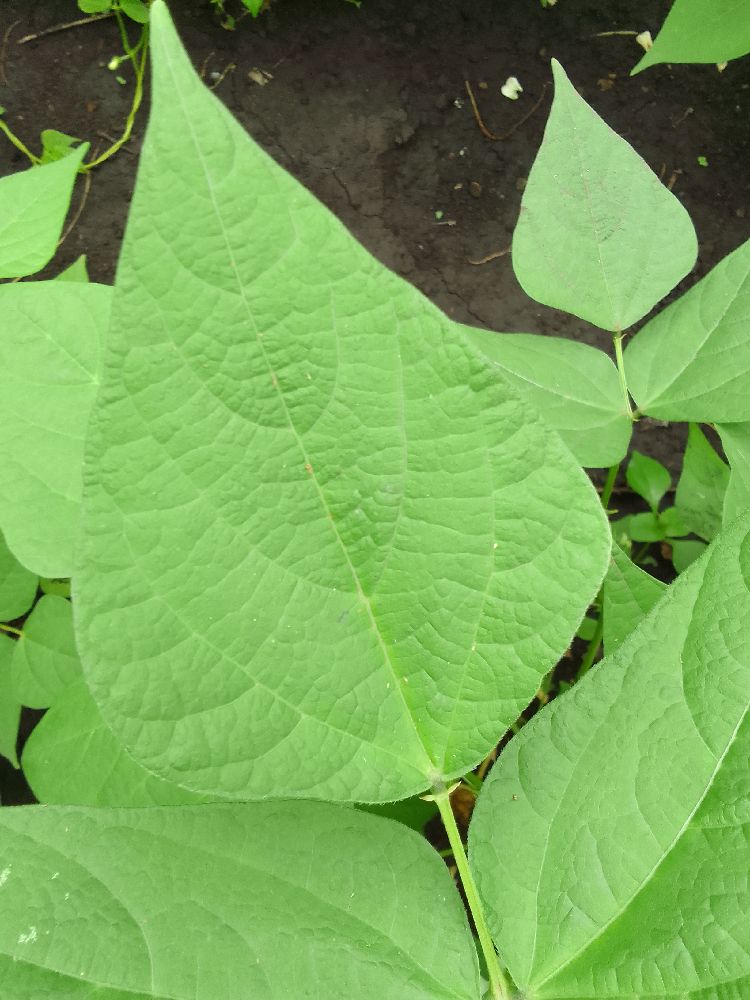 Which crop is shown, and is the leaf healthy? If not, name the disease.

common bean, healthy
